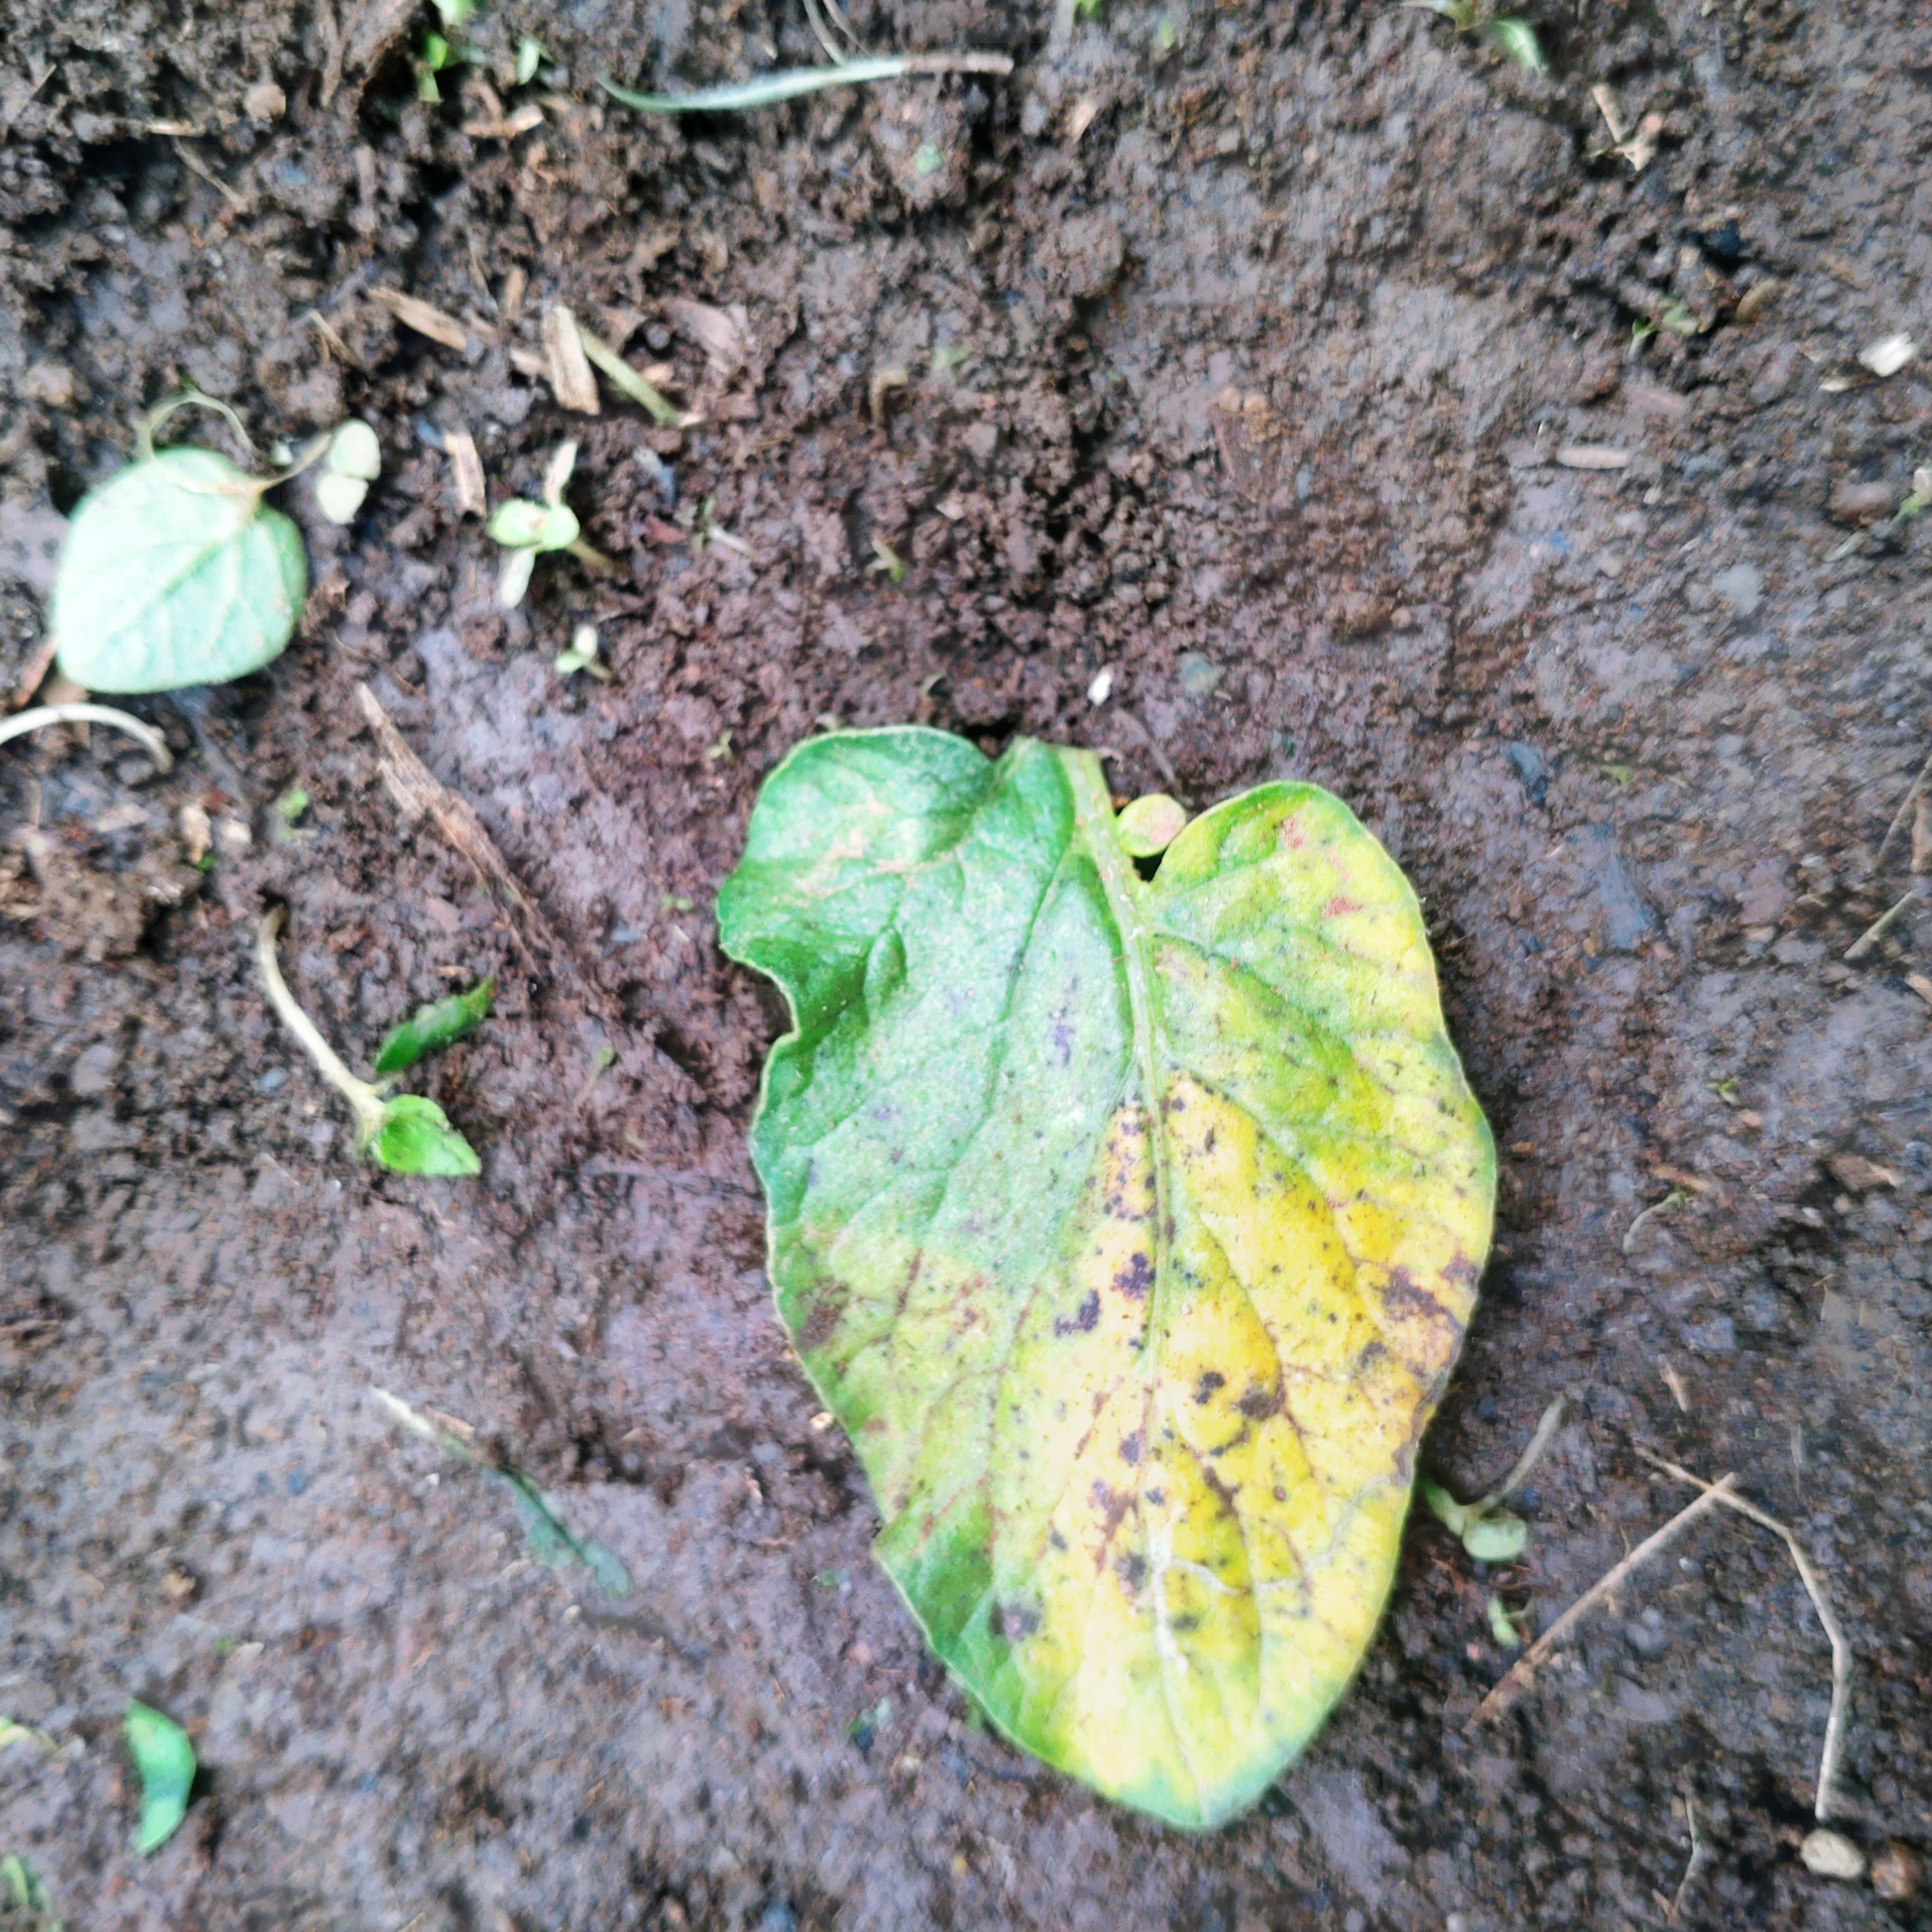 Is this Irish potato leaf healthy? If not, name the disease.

late blight
